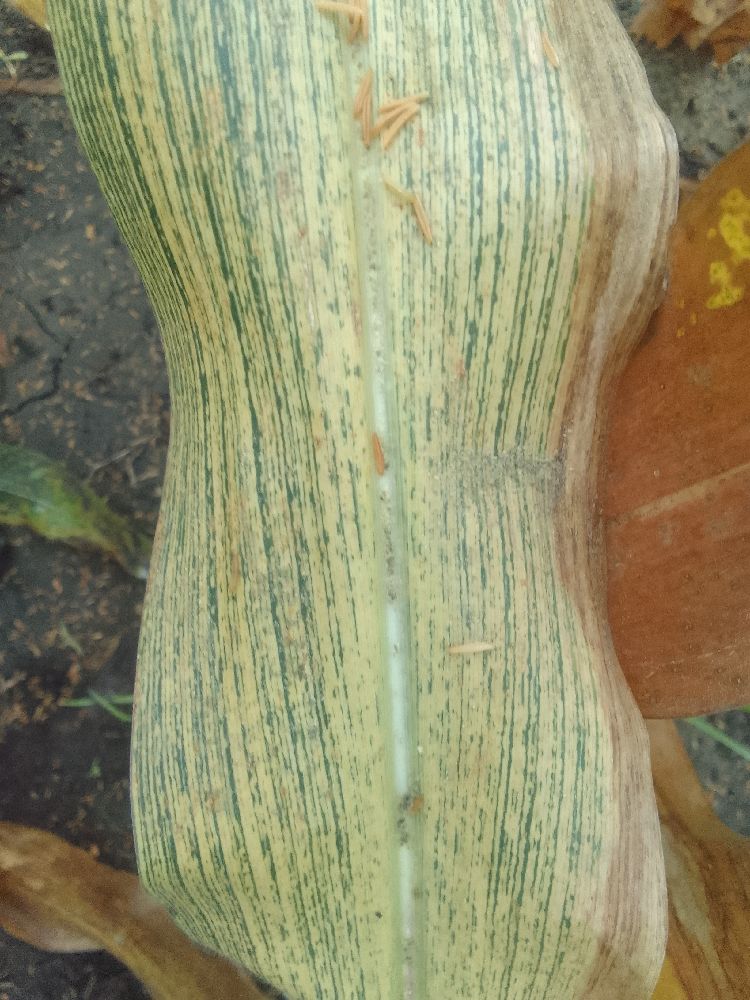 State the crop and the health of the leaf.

maize, maize streak virus
